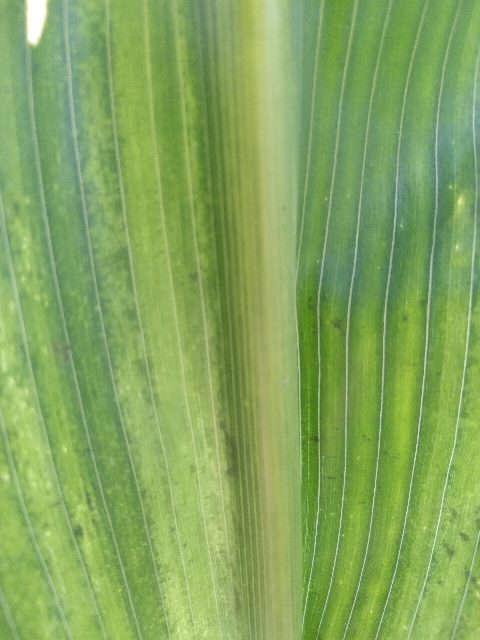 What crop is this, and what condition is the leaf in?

maize, maize lethal necrosis
